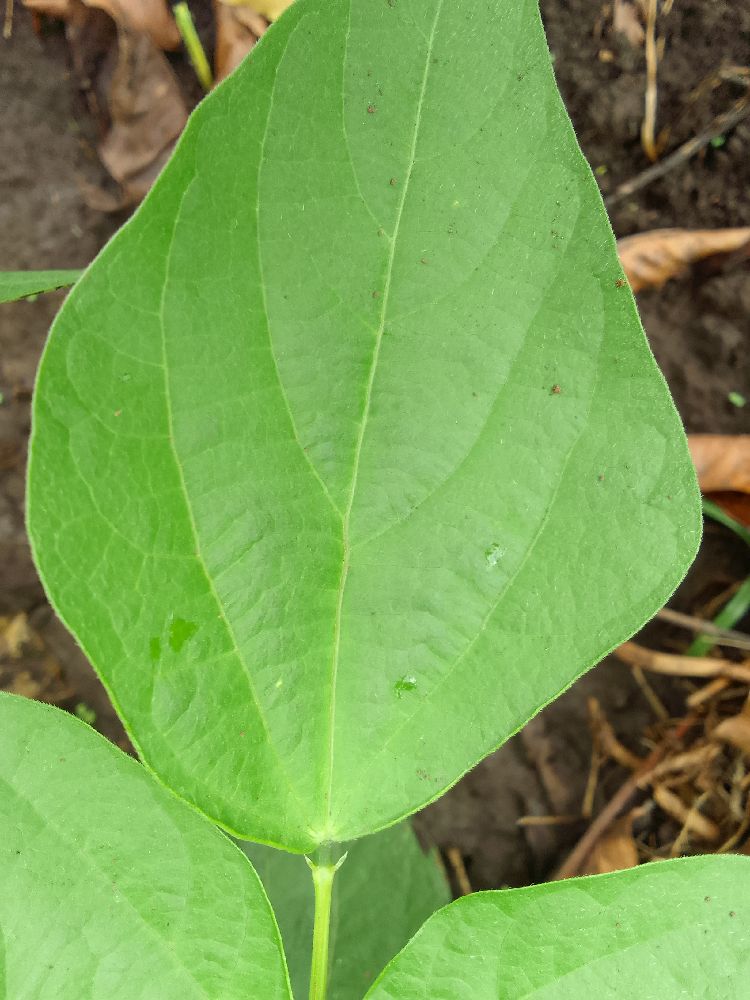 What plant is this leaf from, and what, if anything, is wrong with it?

common bean, healthy
